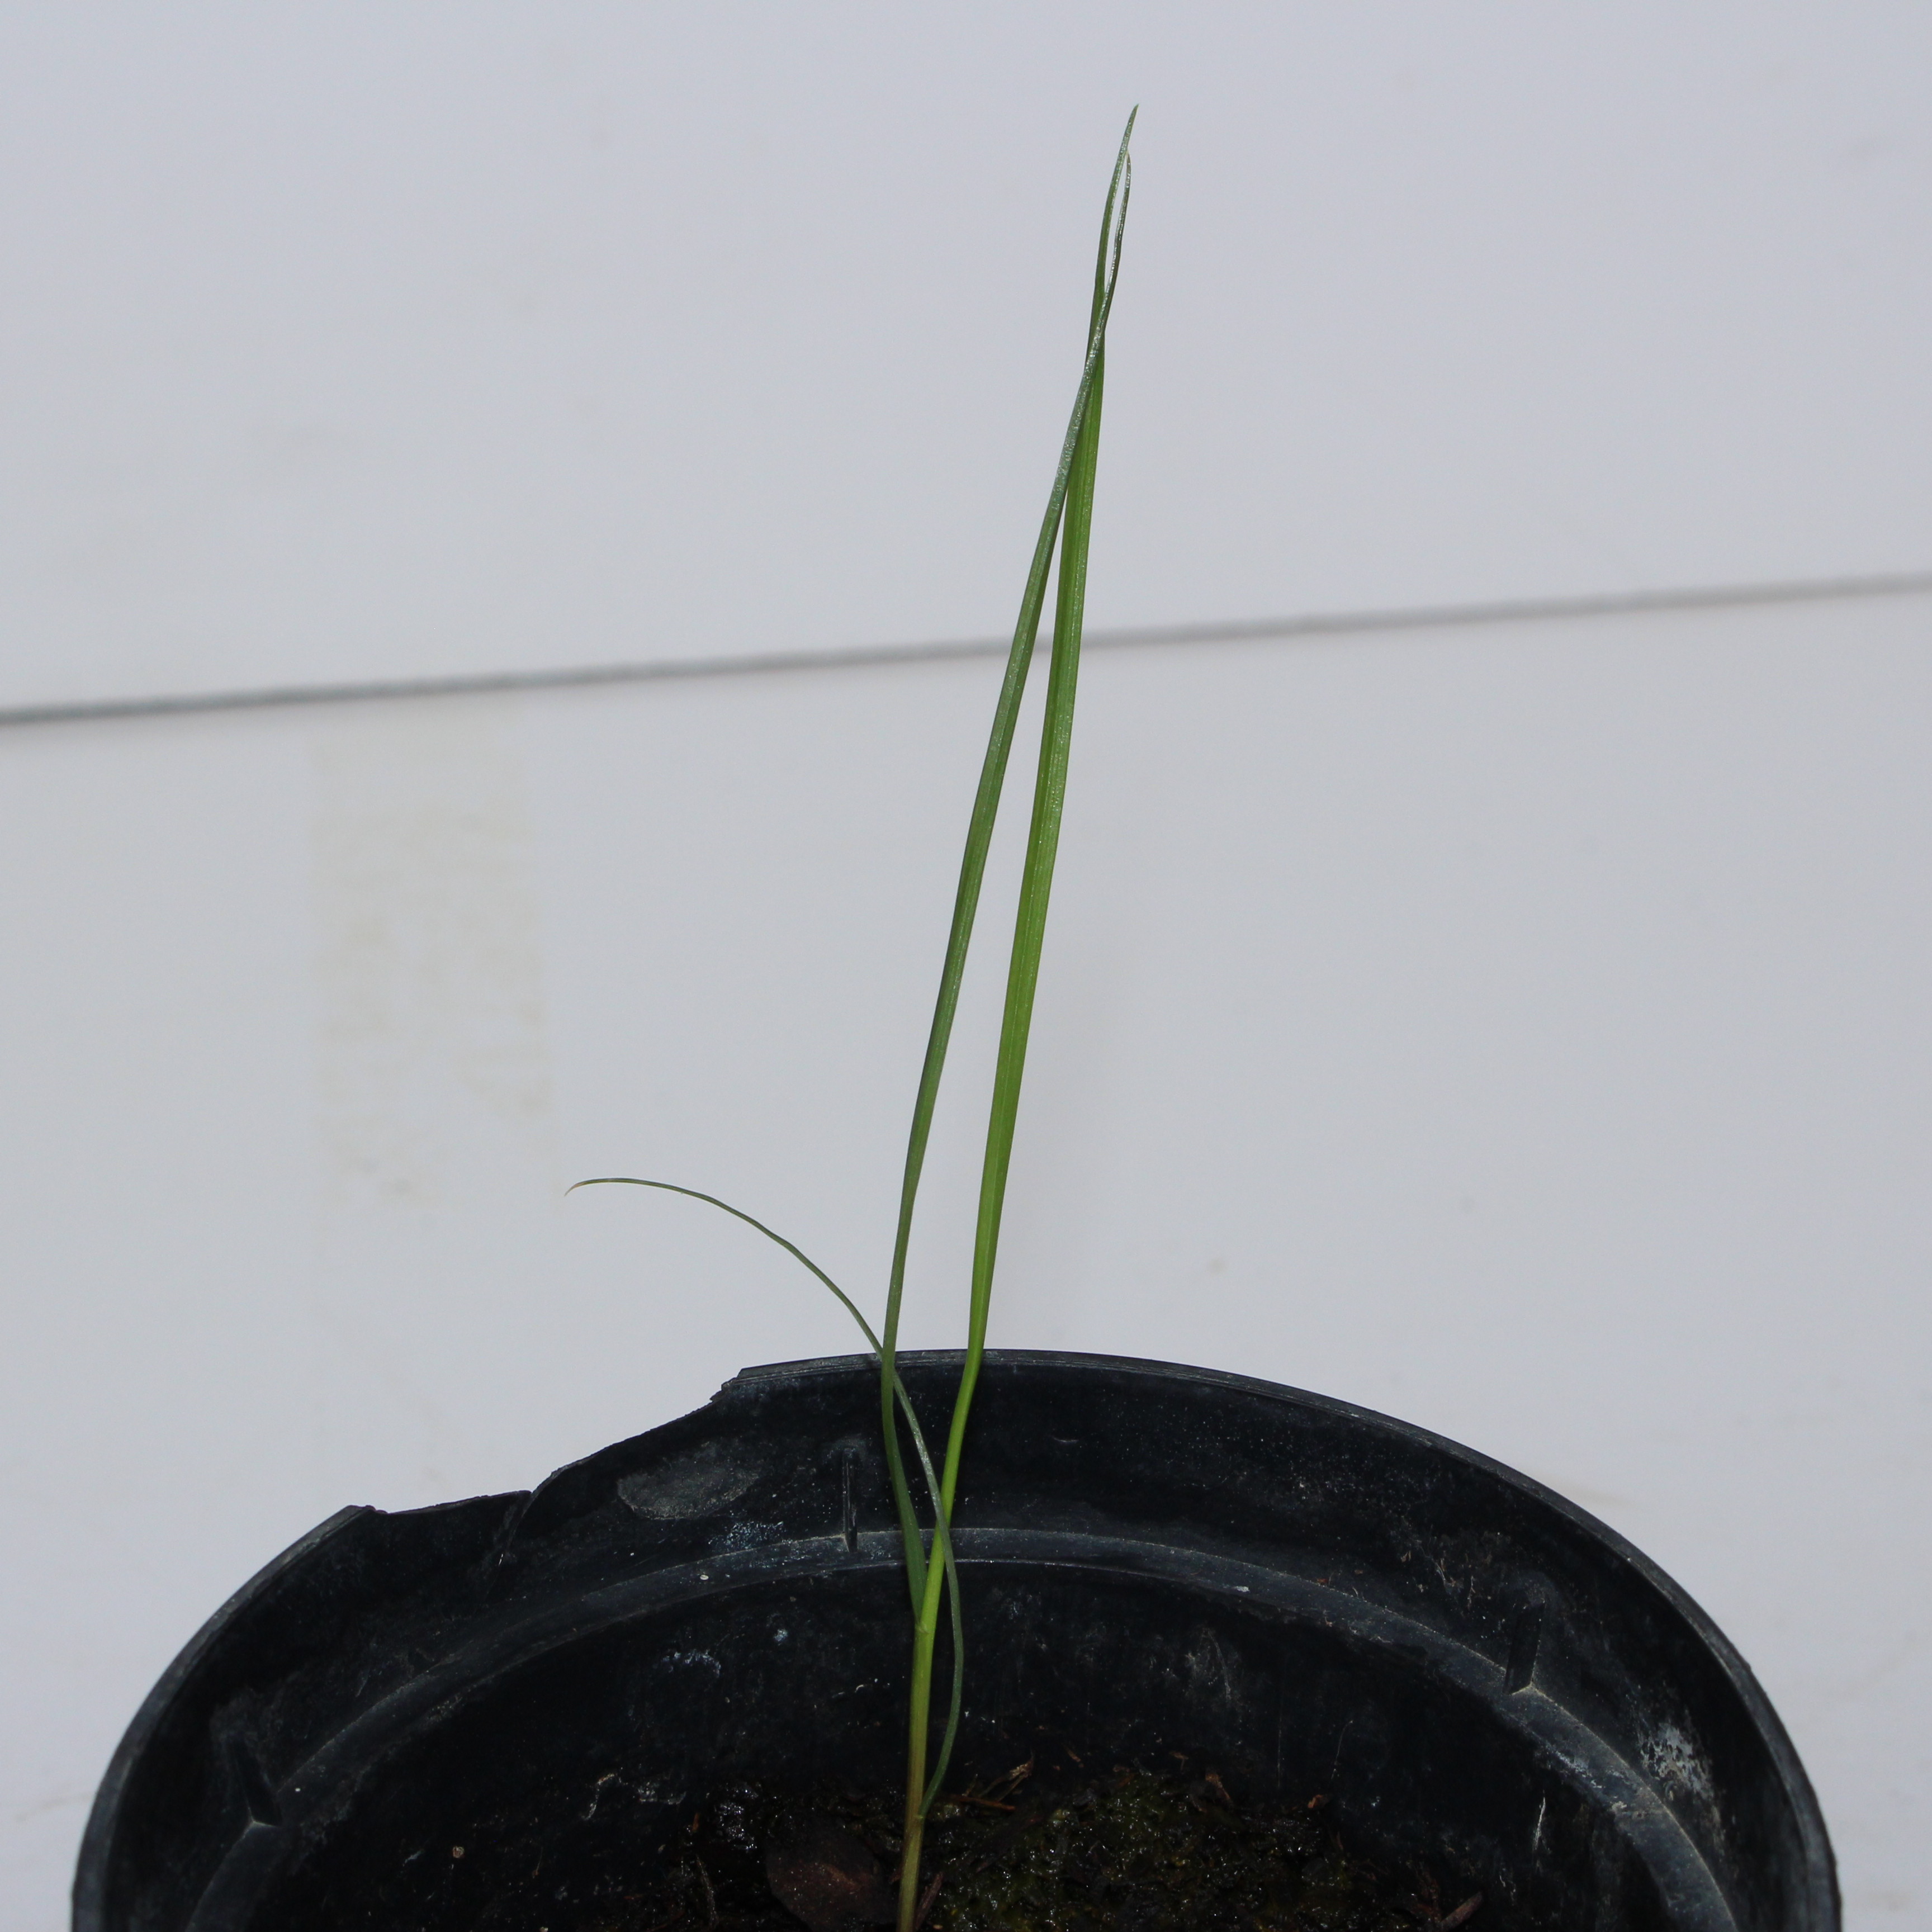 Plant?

Lolium multiflorum
